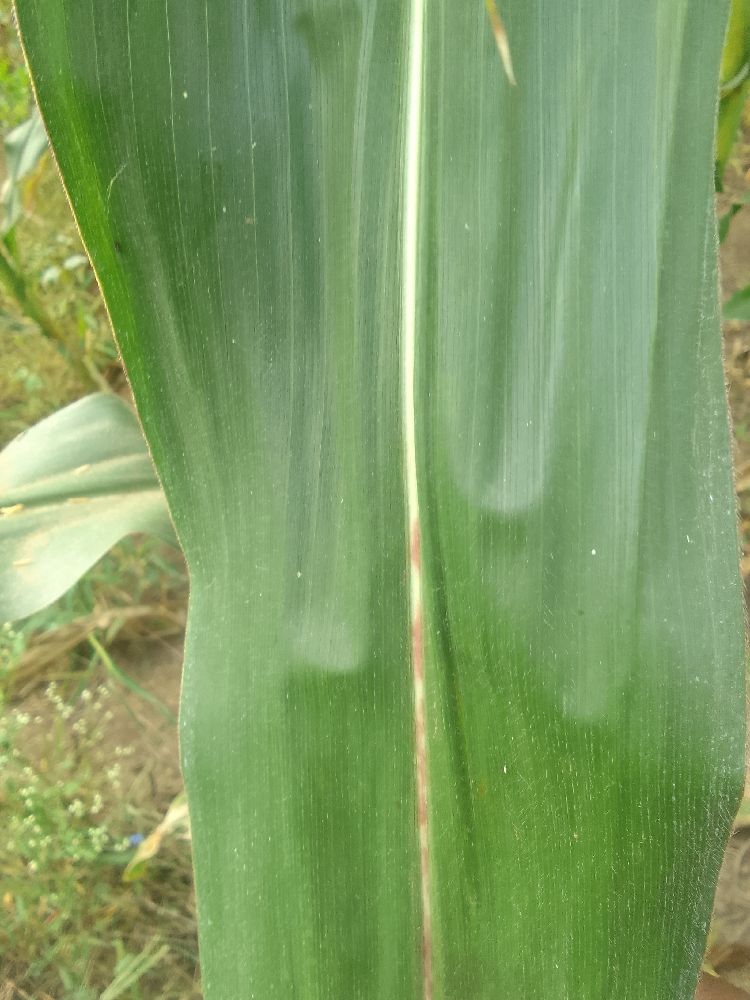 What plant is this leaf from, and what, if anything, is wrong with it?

maize, healthy
